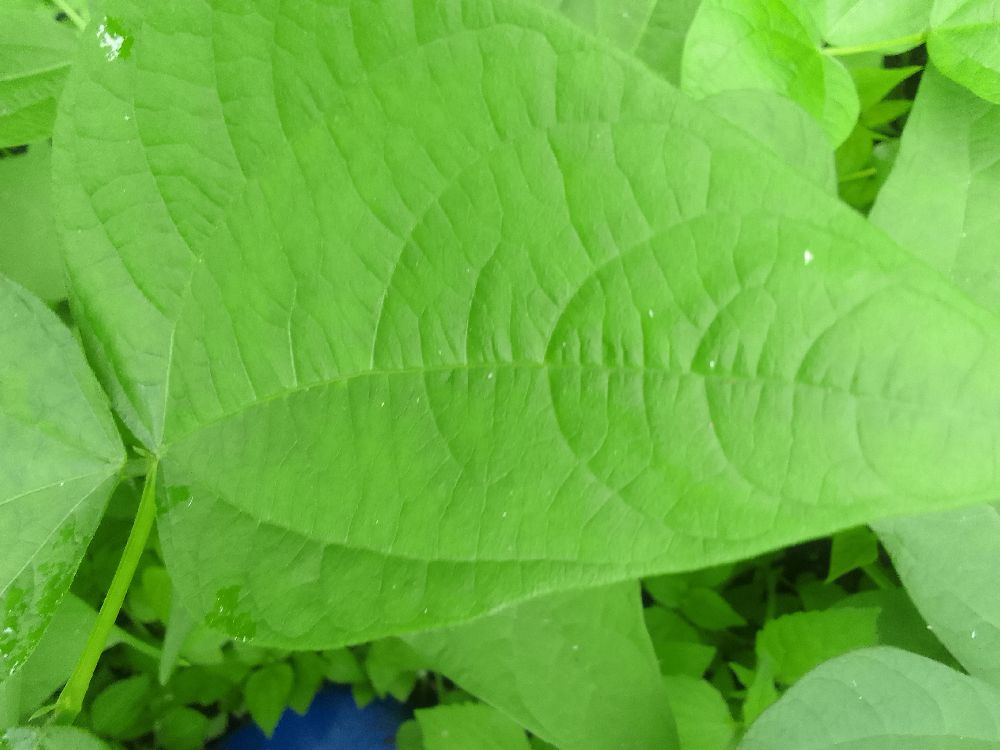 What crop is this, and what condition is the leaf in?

common bean, healthy
